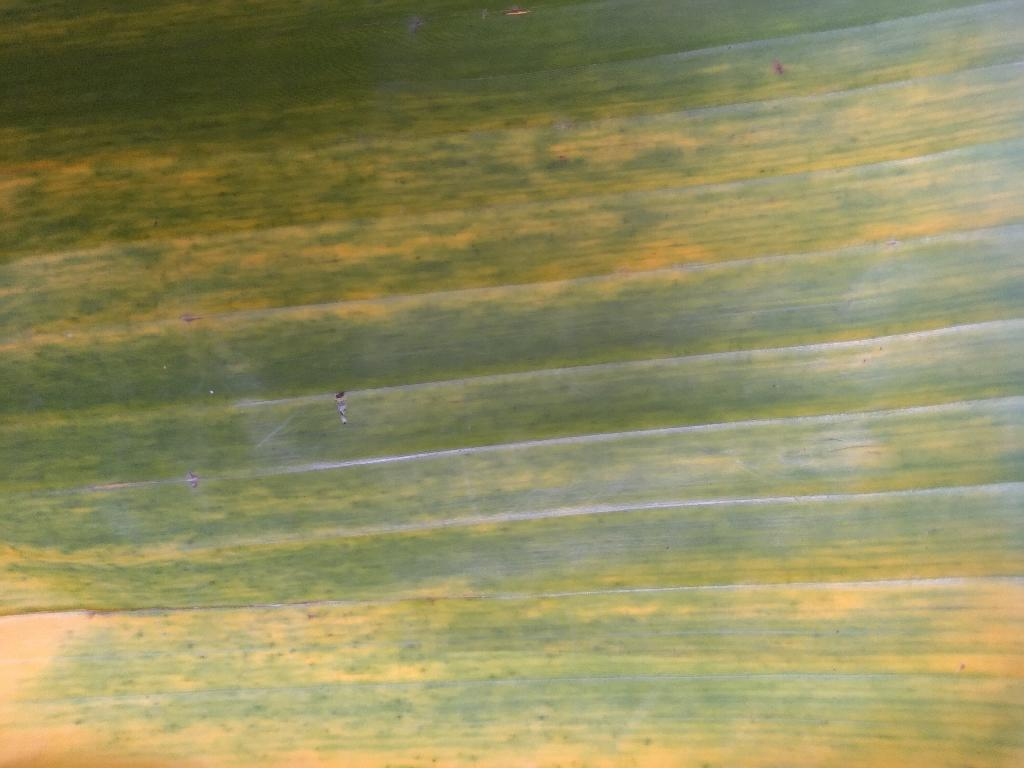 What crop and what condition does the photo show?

banana, fusarium wilt race 1
